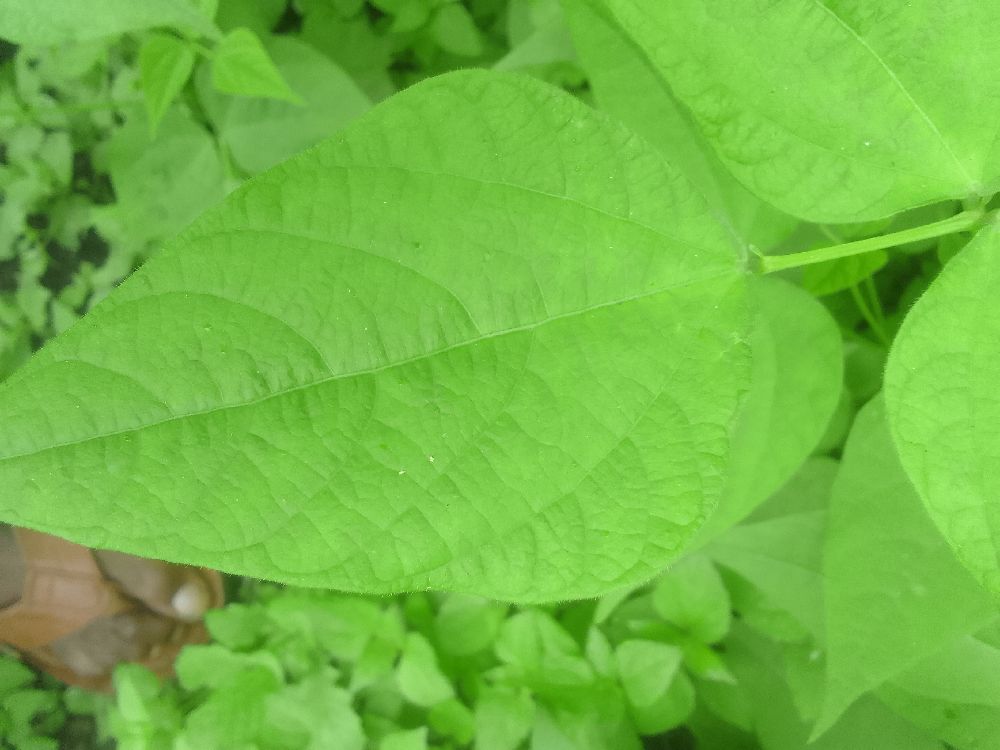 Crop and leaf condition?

common bean, healthy
